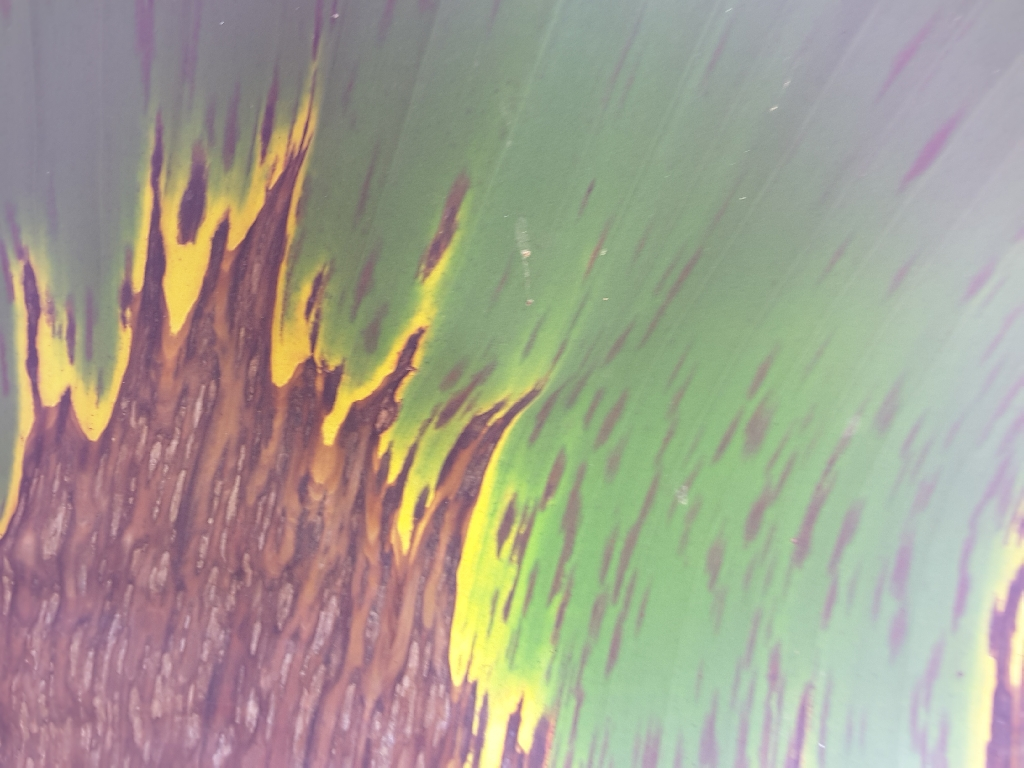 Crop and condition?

banana, black sigatoka
